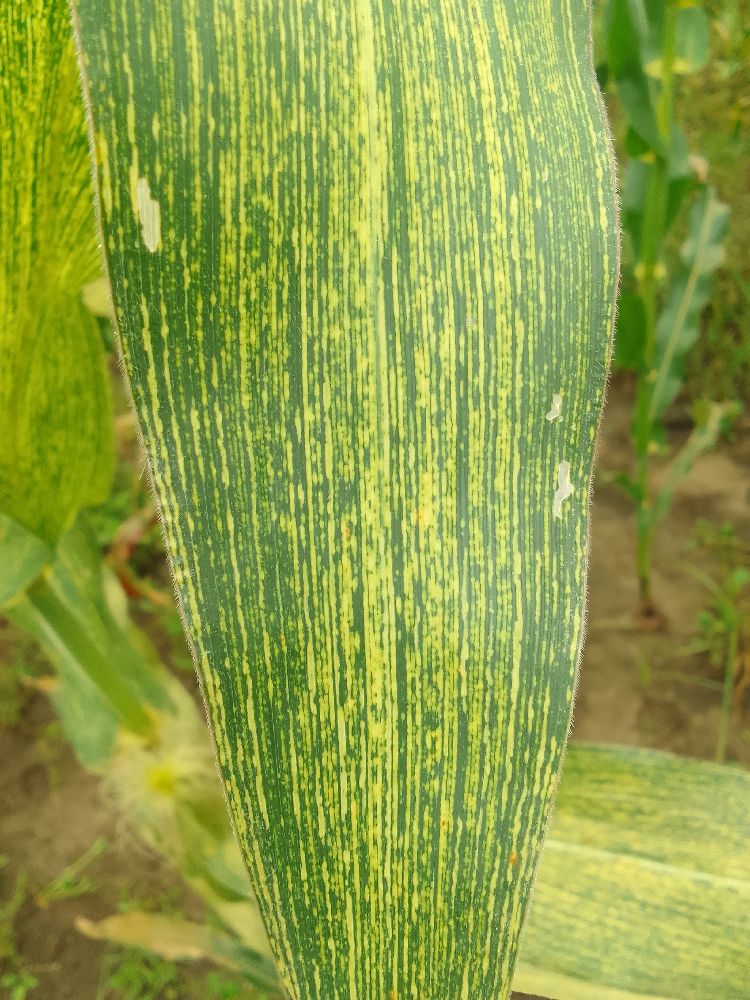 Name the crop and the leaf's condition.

maize, maize streak virus
